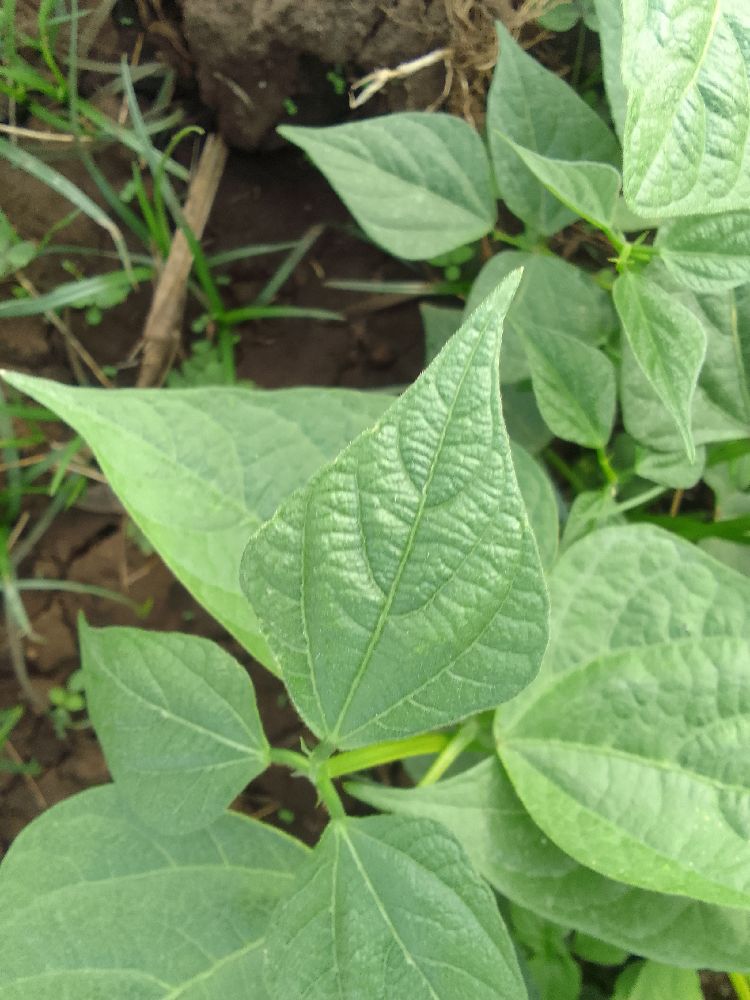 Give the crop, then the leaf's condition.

common bean, healthy
